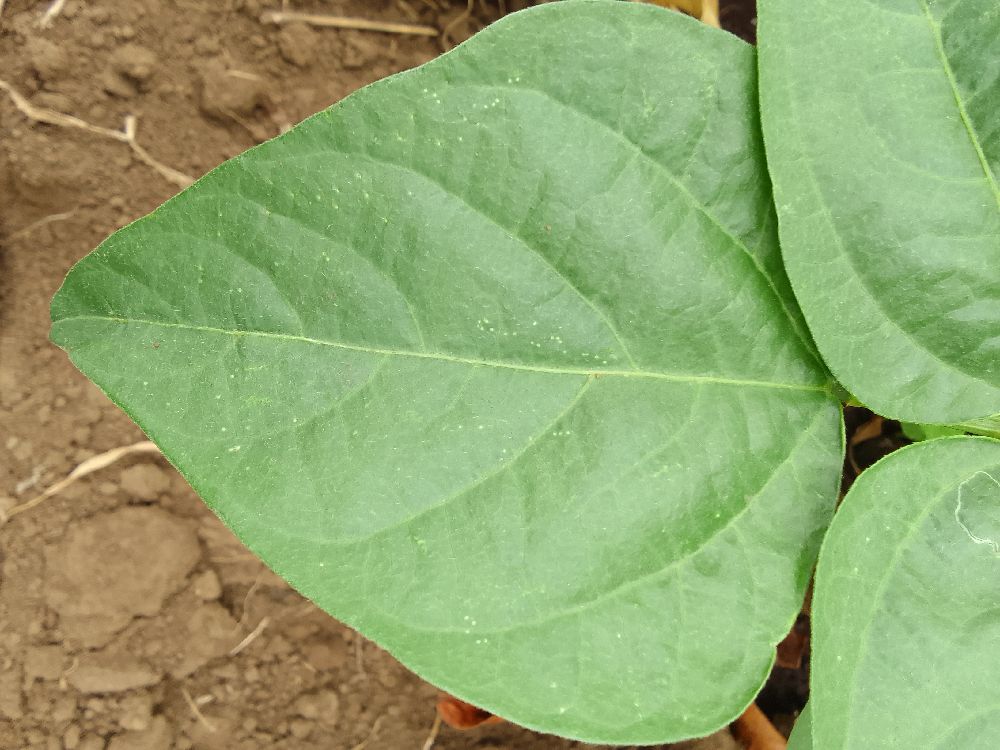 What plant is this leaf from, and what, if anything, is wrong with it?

common bean, healthy
